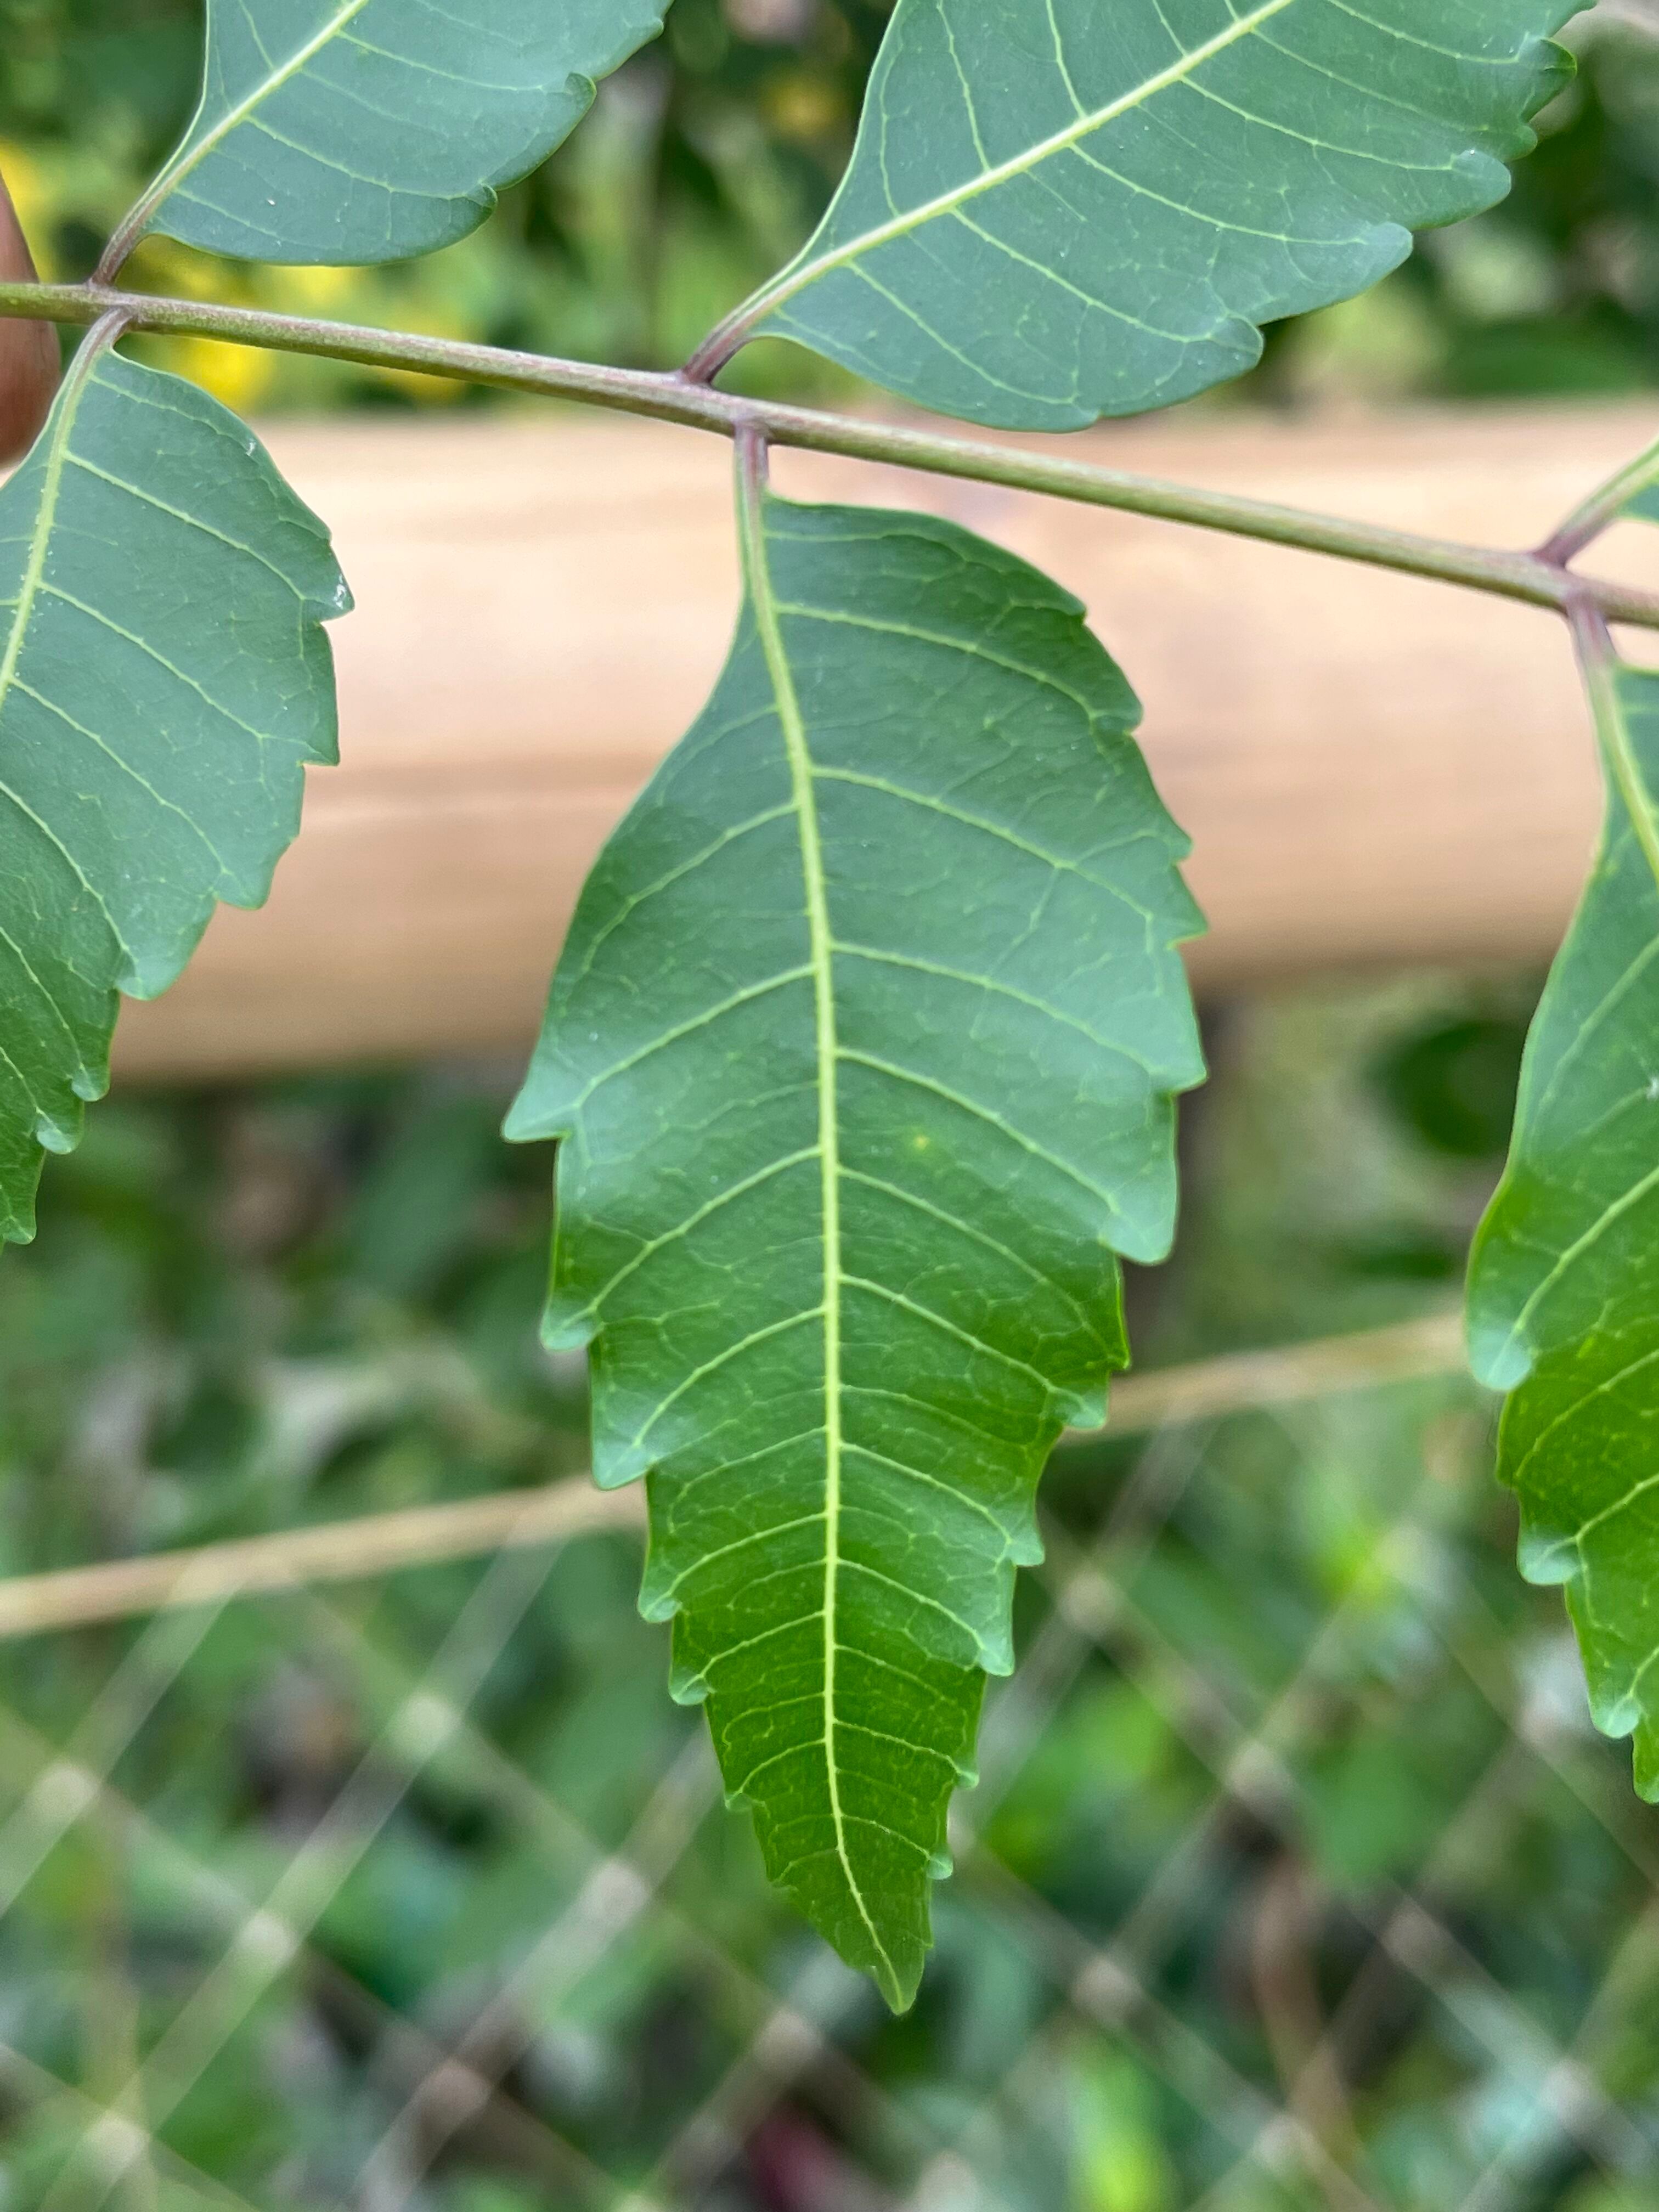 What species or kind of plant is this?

neem
